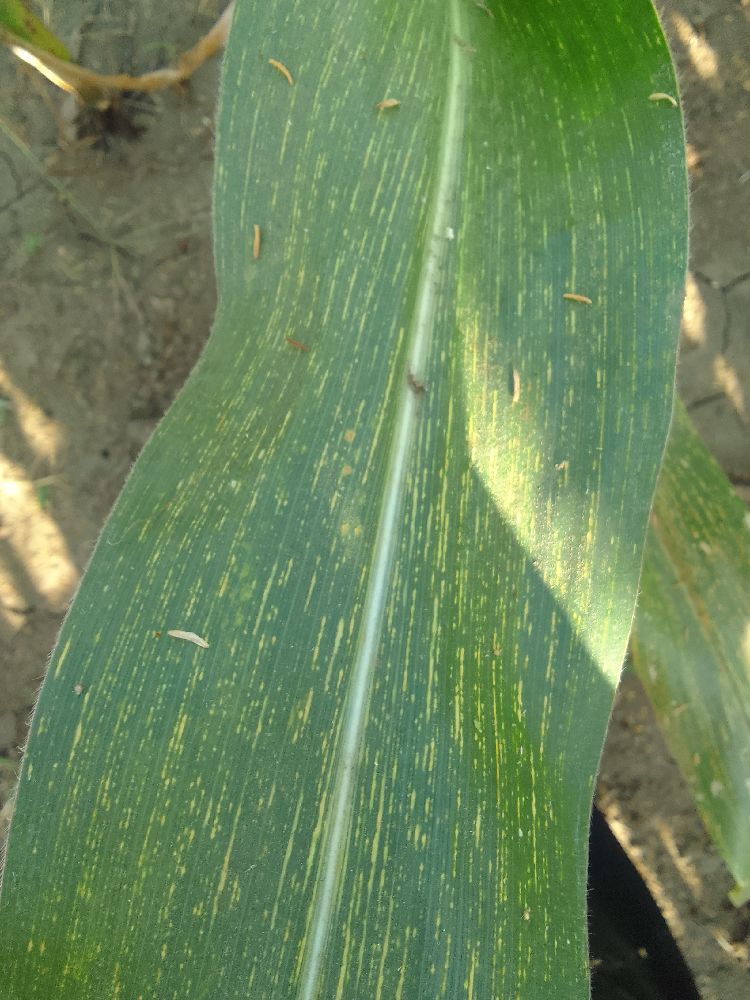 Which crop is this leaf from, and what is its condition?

maize, maize streak virus
